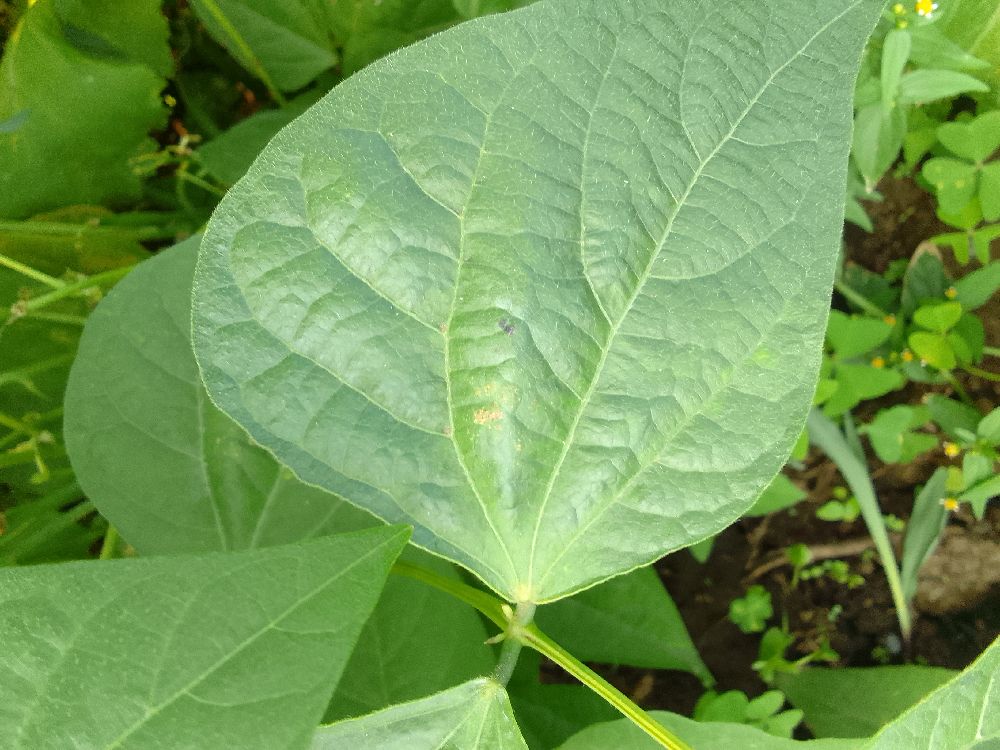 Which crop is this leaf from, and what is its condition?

common bean, healthy
